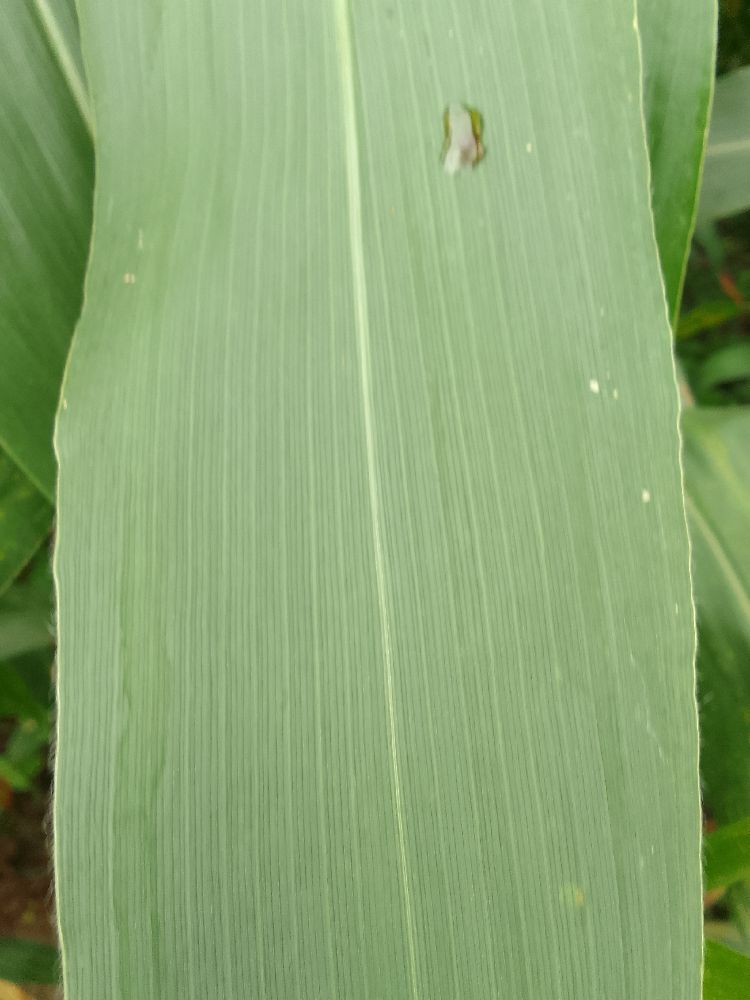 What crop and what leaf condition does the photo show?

maize, healthy
